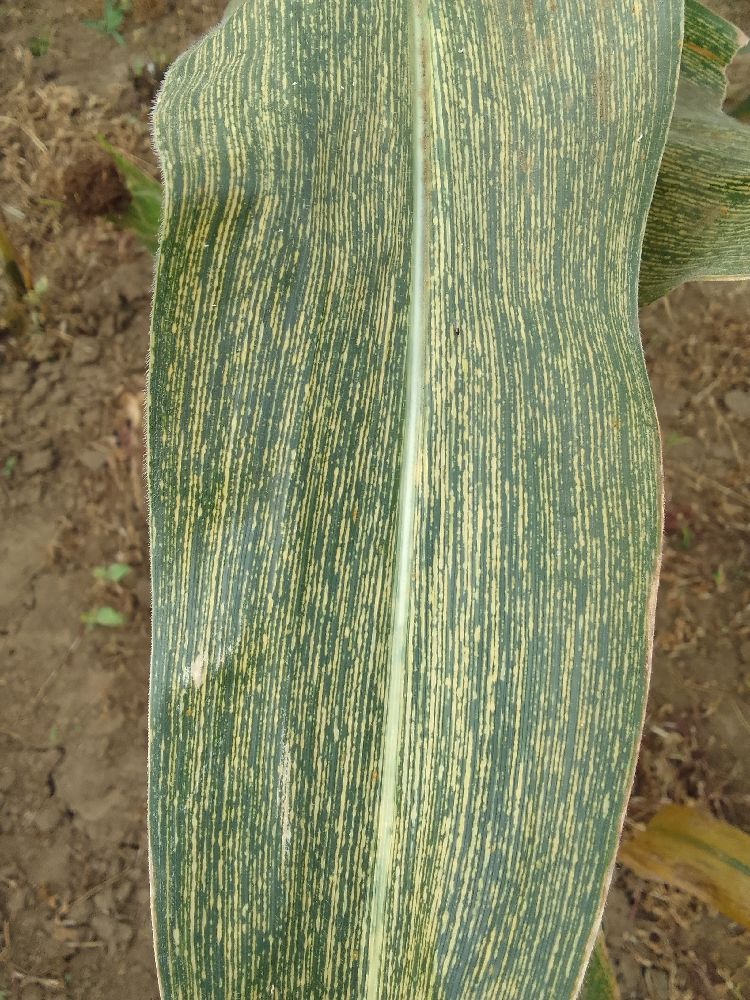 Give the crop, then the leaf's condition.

maize, maize streak virus
